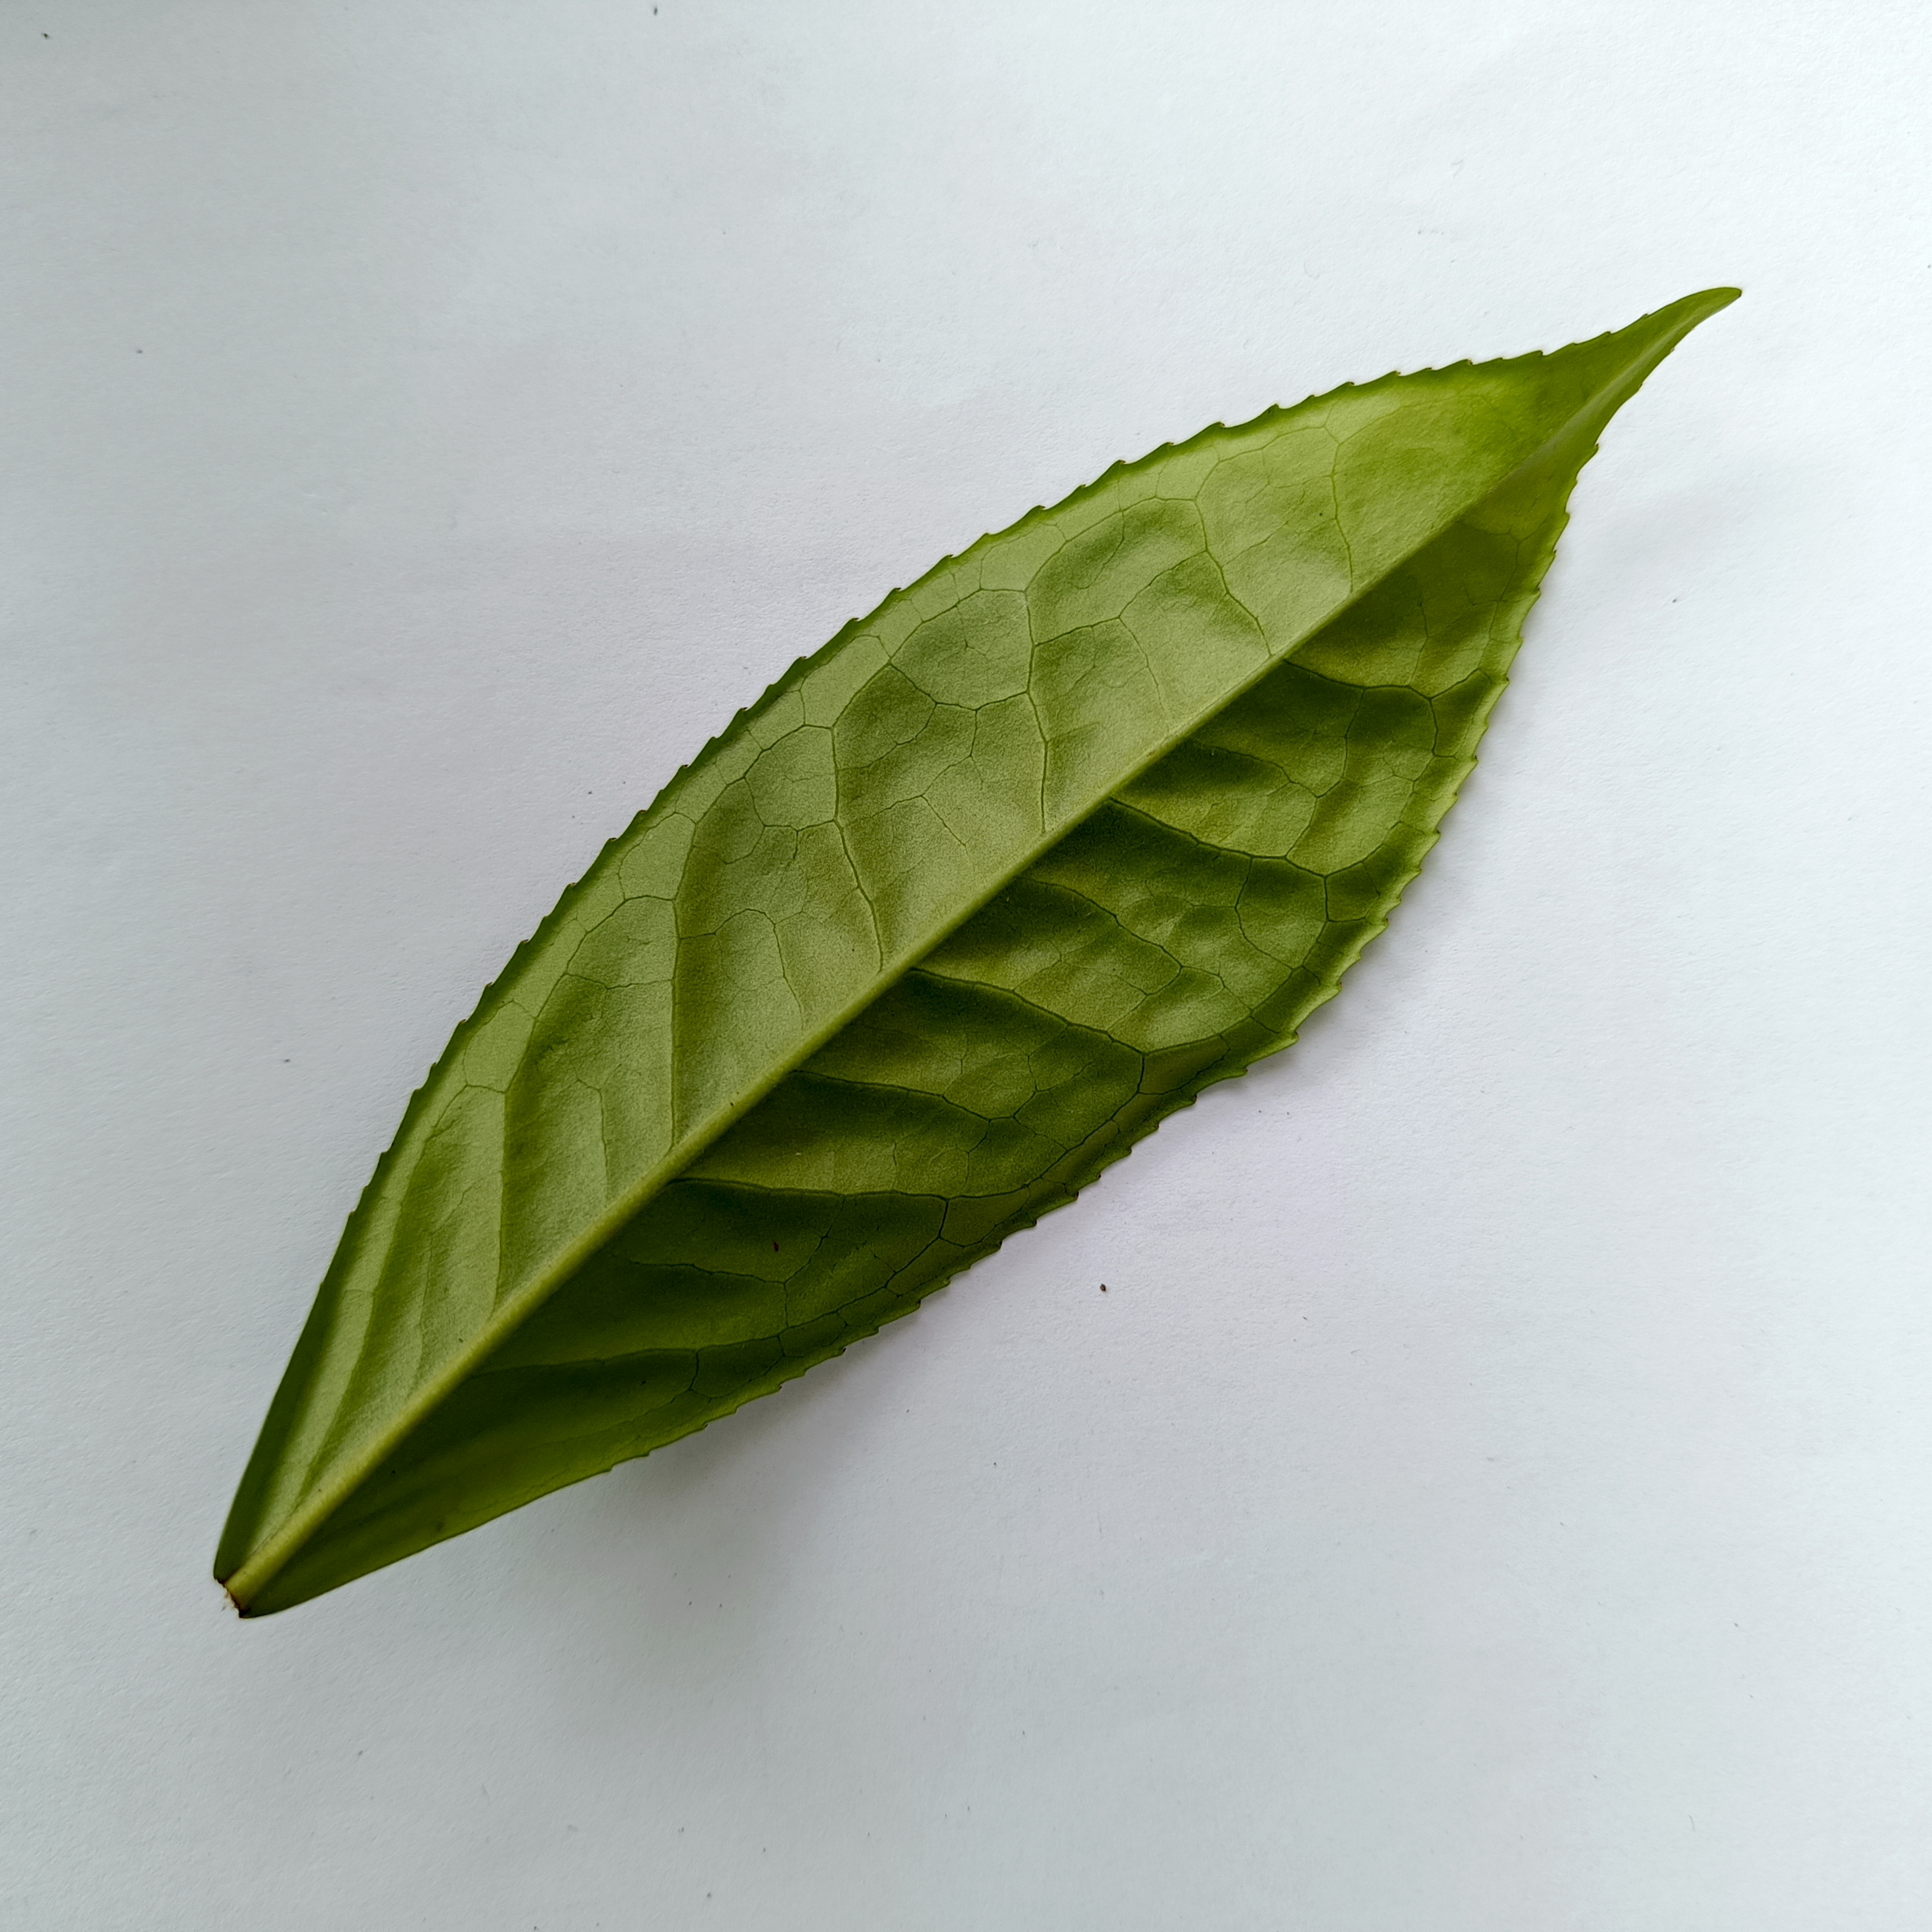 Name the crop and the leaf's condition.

tea, healthy
